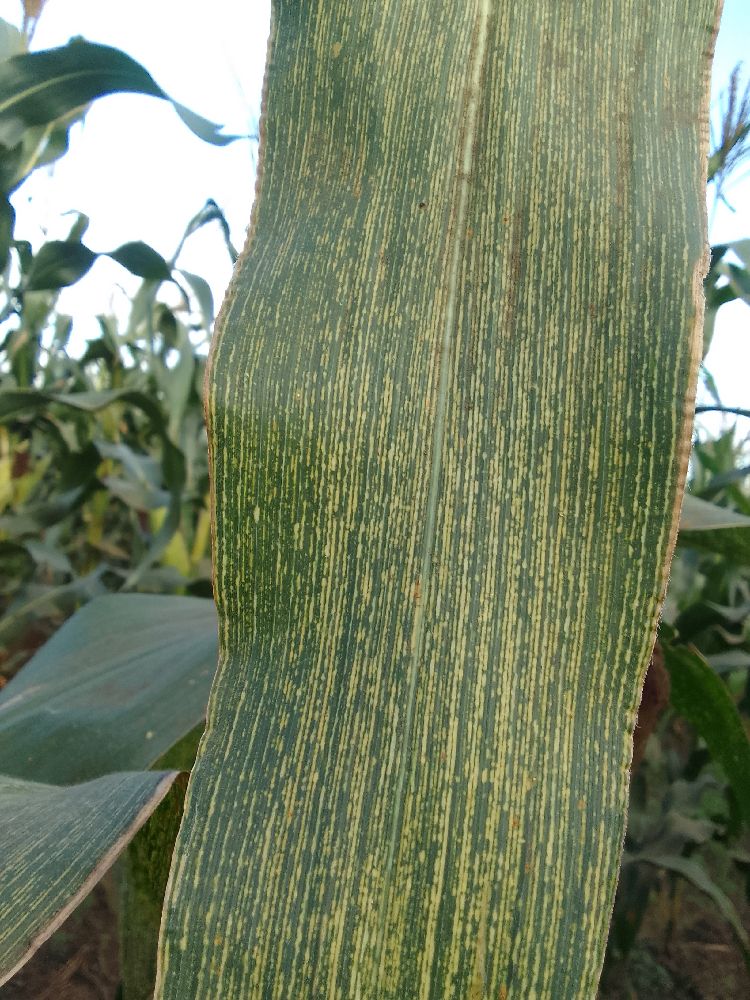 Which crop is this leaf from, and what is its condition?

maize, maize streak virus
